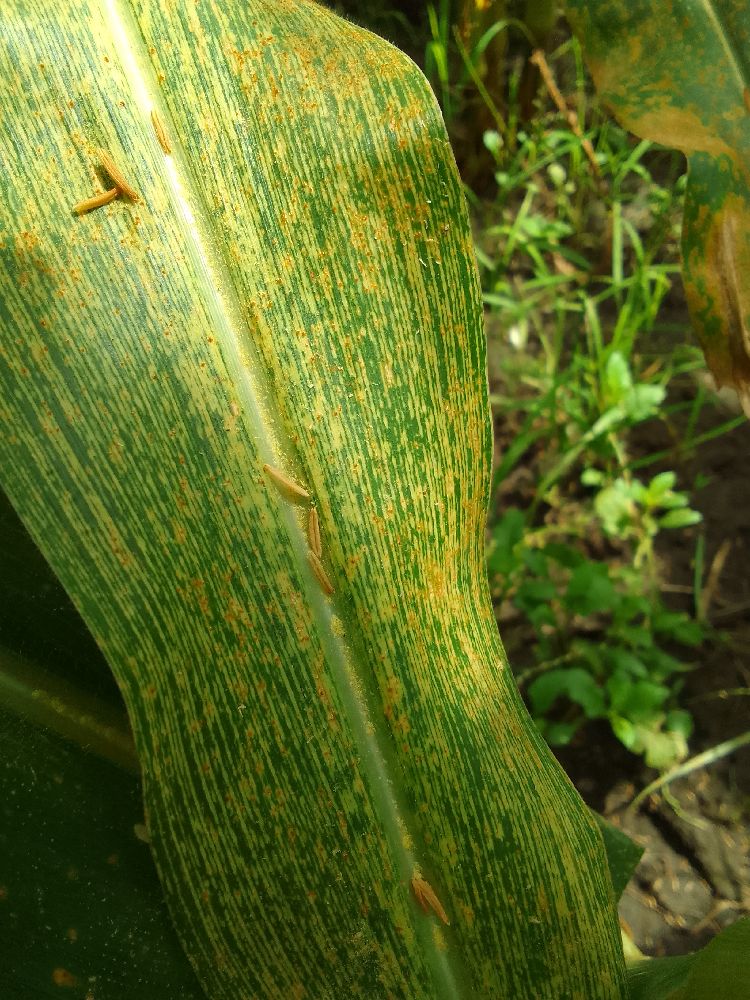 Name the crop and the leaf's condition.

maize, maize streak virus
